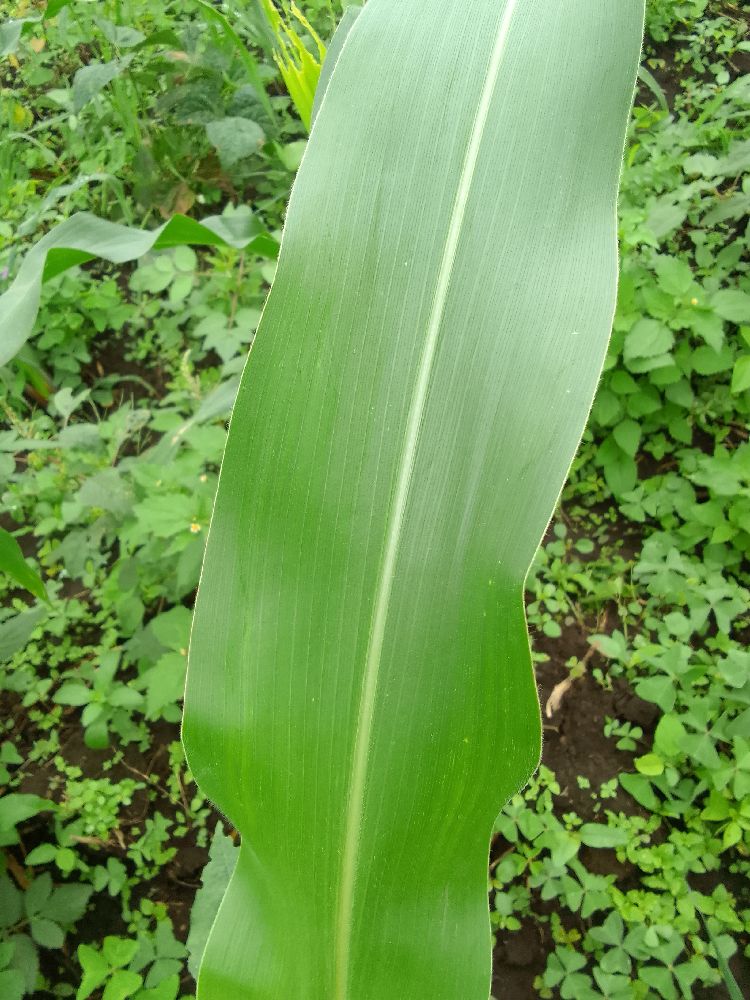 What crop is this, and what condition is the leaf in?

maize, healthy
